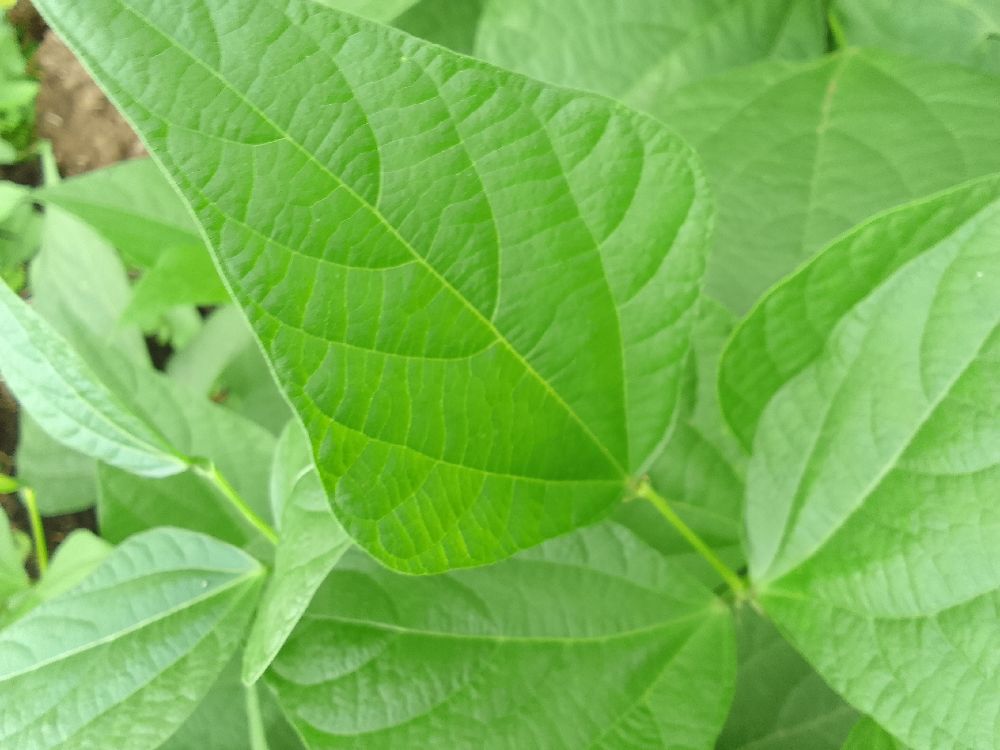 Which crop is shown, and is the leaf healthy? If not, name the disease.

common bean, healthy
